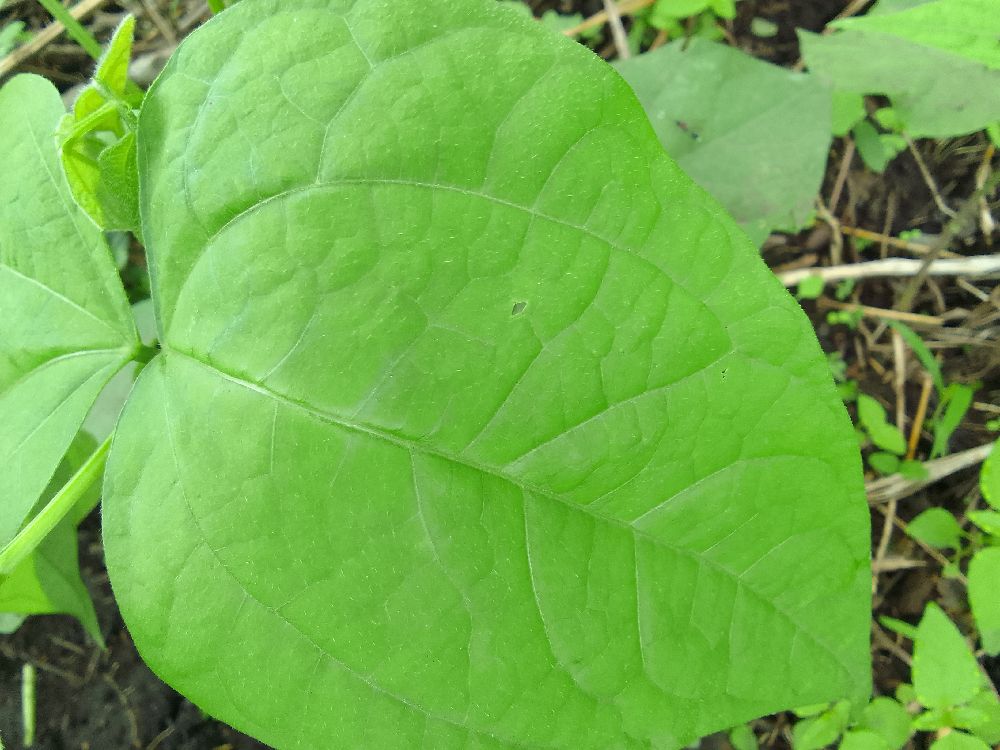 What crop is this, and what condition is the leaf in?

common bean, healthy
